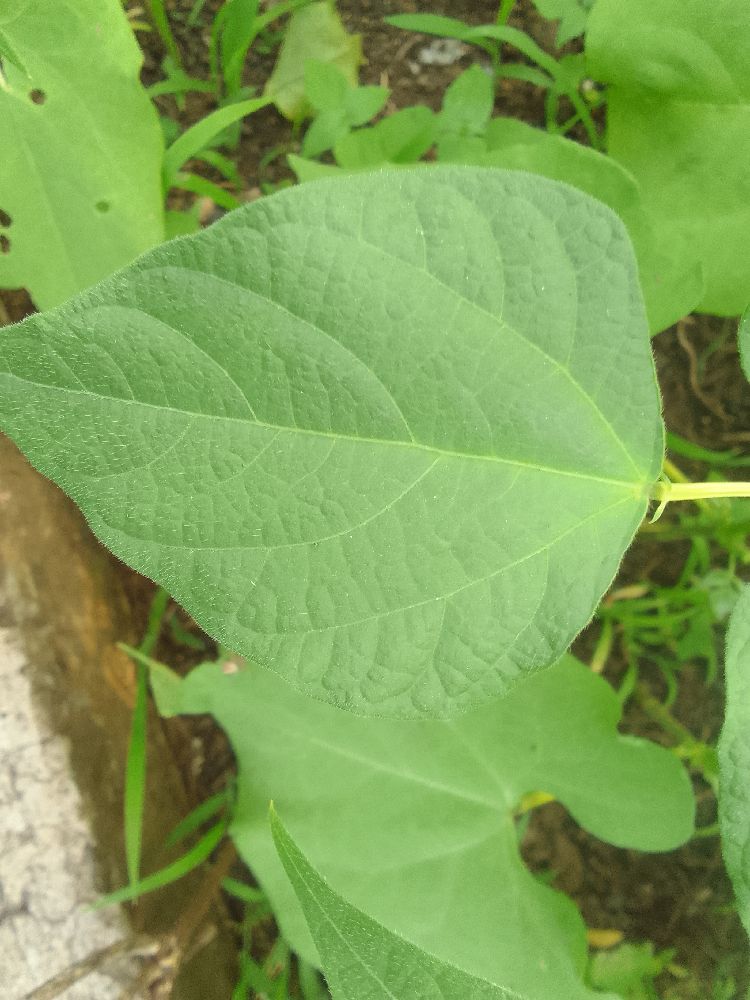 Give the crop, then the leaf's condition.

common bean, healthy
